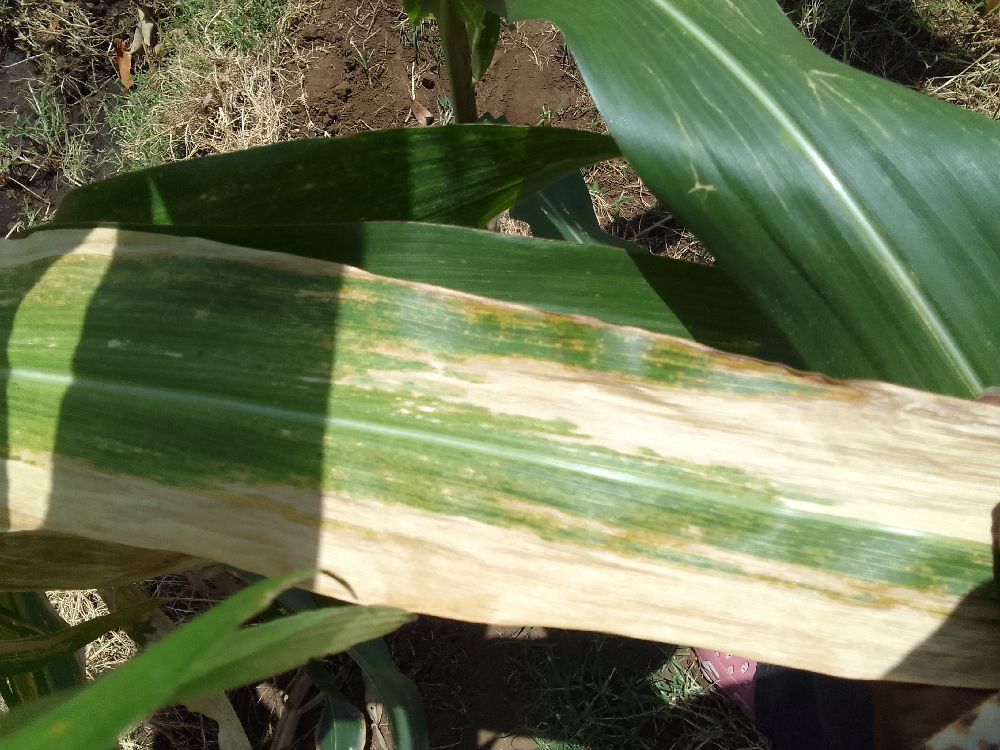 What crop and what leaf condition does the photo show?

maize, maize lethal necrosis
